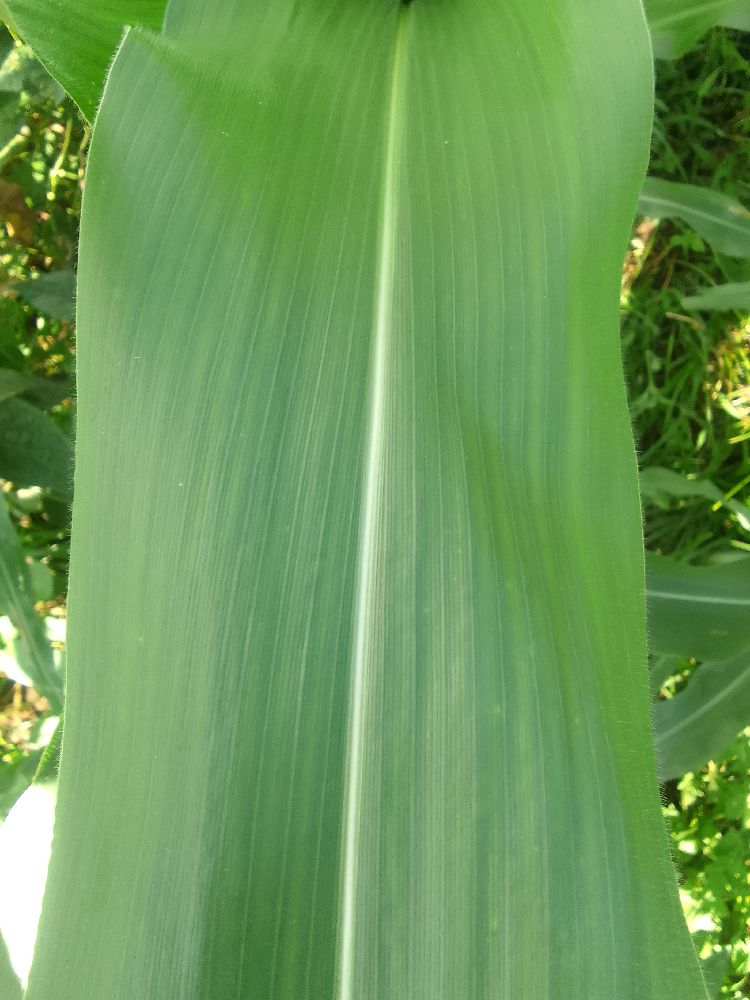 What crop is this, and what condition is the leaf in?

maize, healthy
